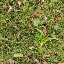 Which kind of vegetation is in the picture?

grass
